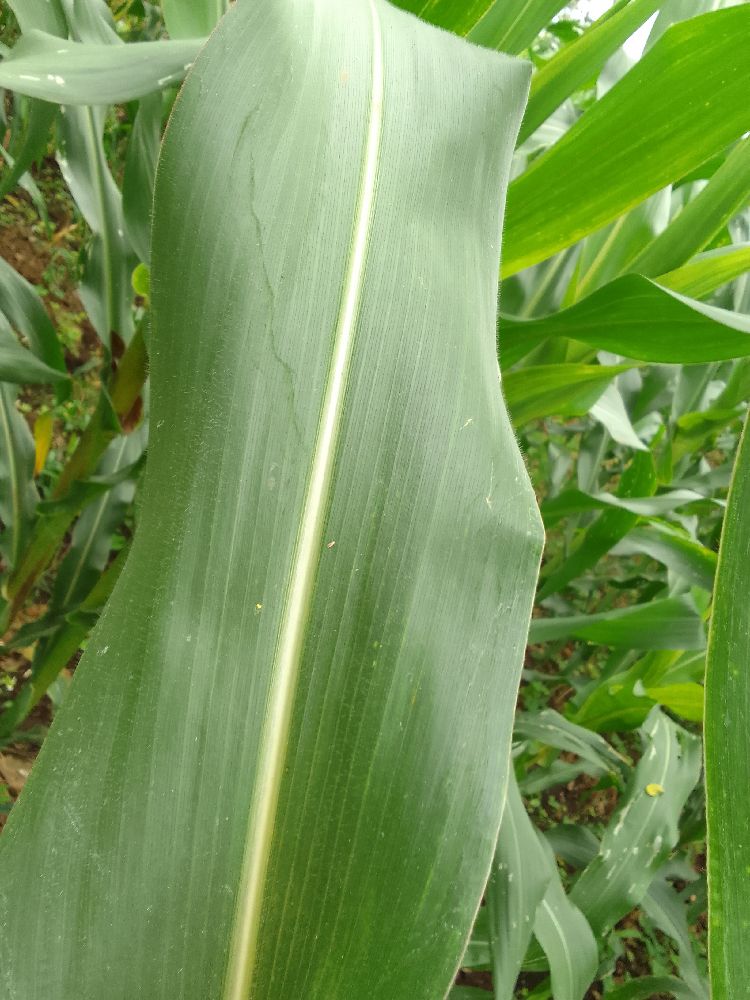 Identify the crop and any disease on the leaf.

maize, healthy
